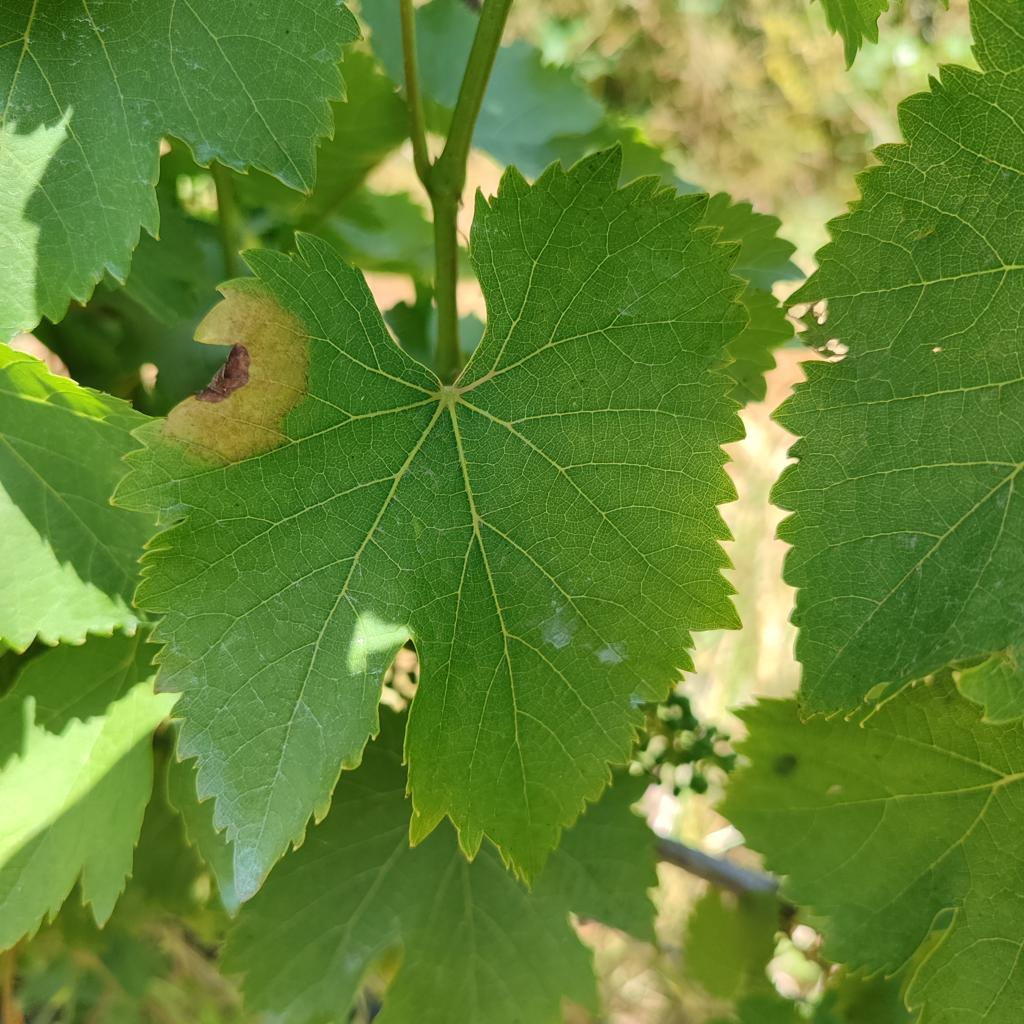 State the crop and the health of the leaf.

grapevine, downy mildew
